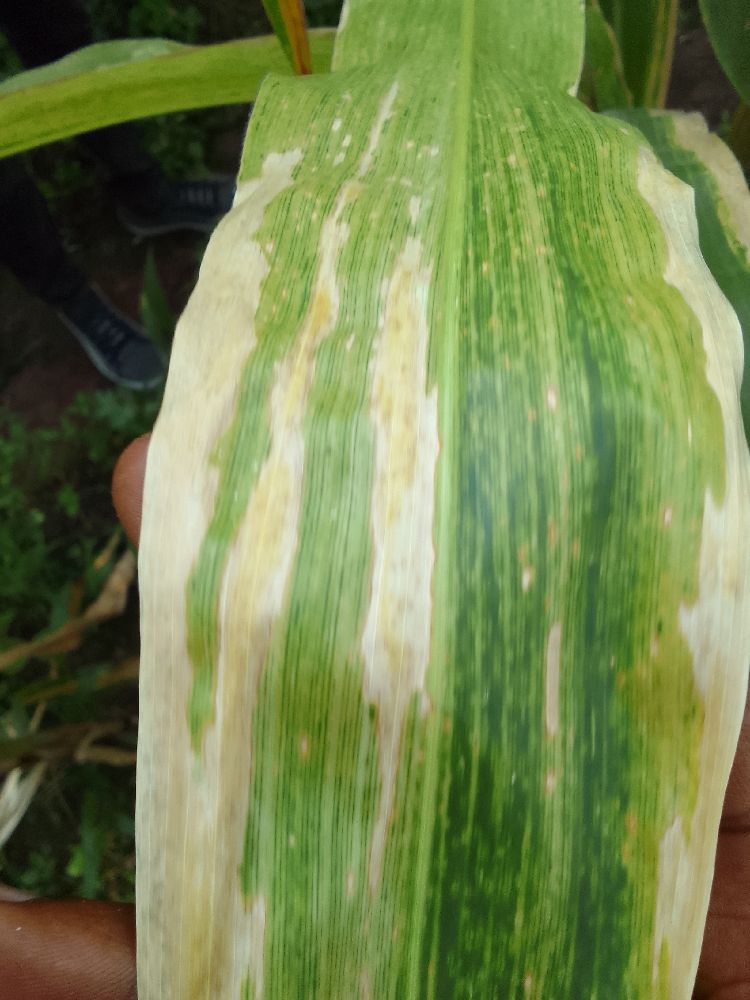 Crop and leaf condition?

maize, maize lethal necrosis
